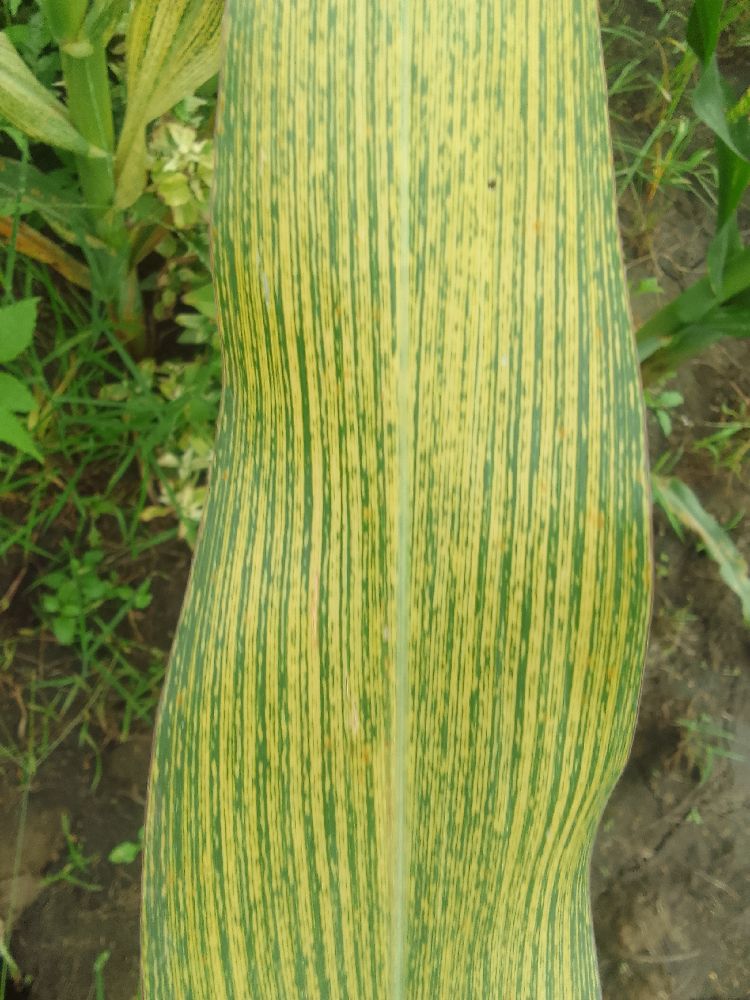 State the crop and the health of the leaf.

maize, maize streak virus
